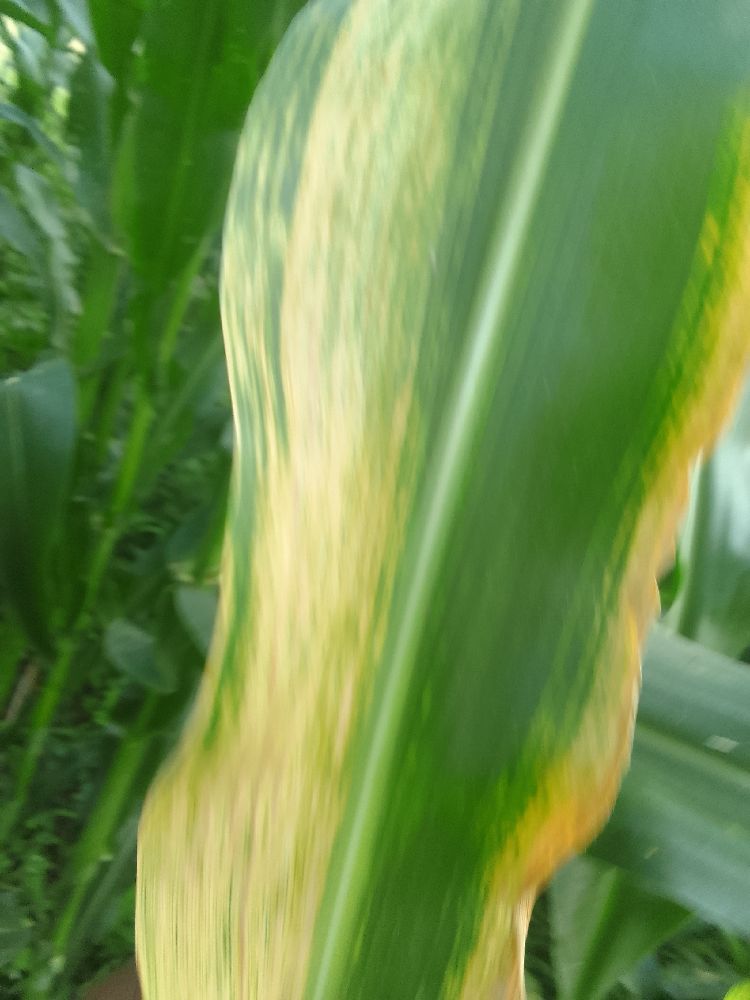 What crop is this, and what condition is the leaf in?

maize, maize lethal necrosis
